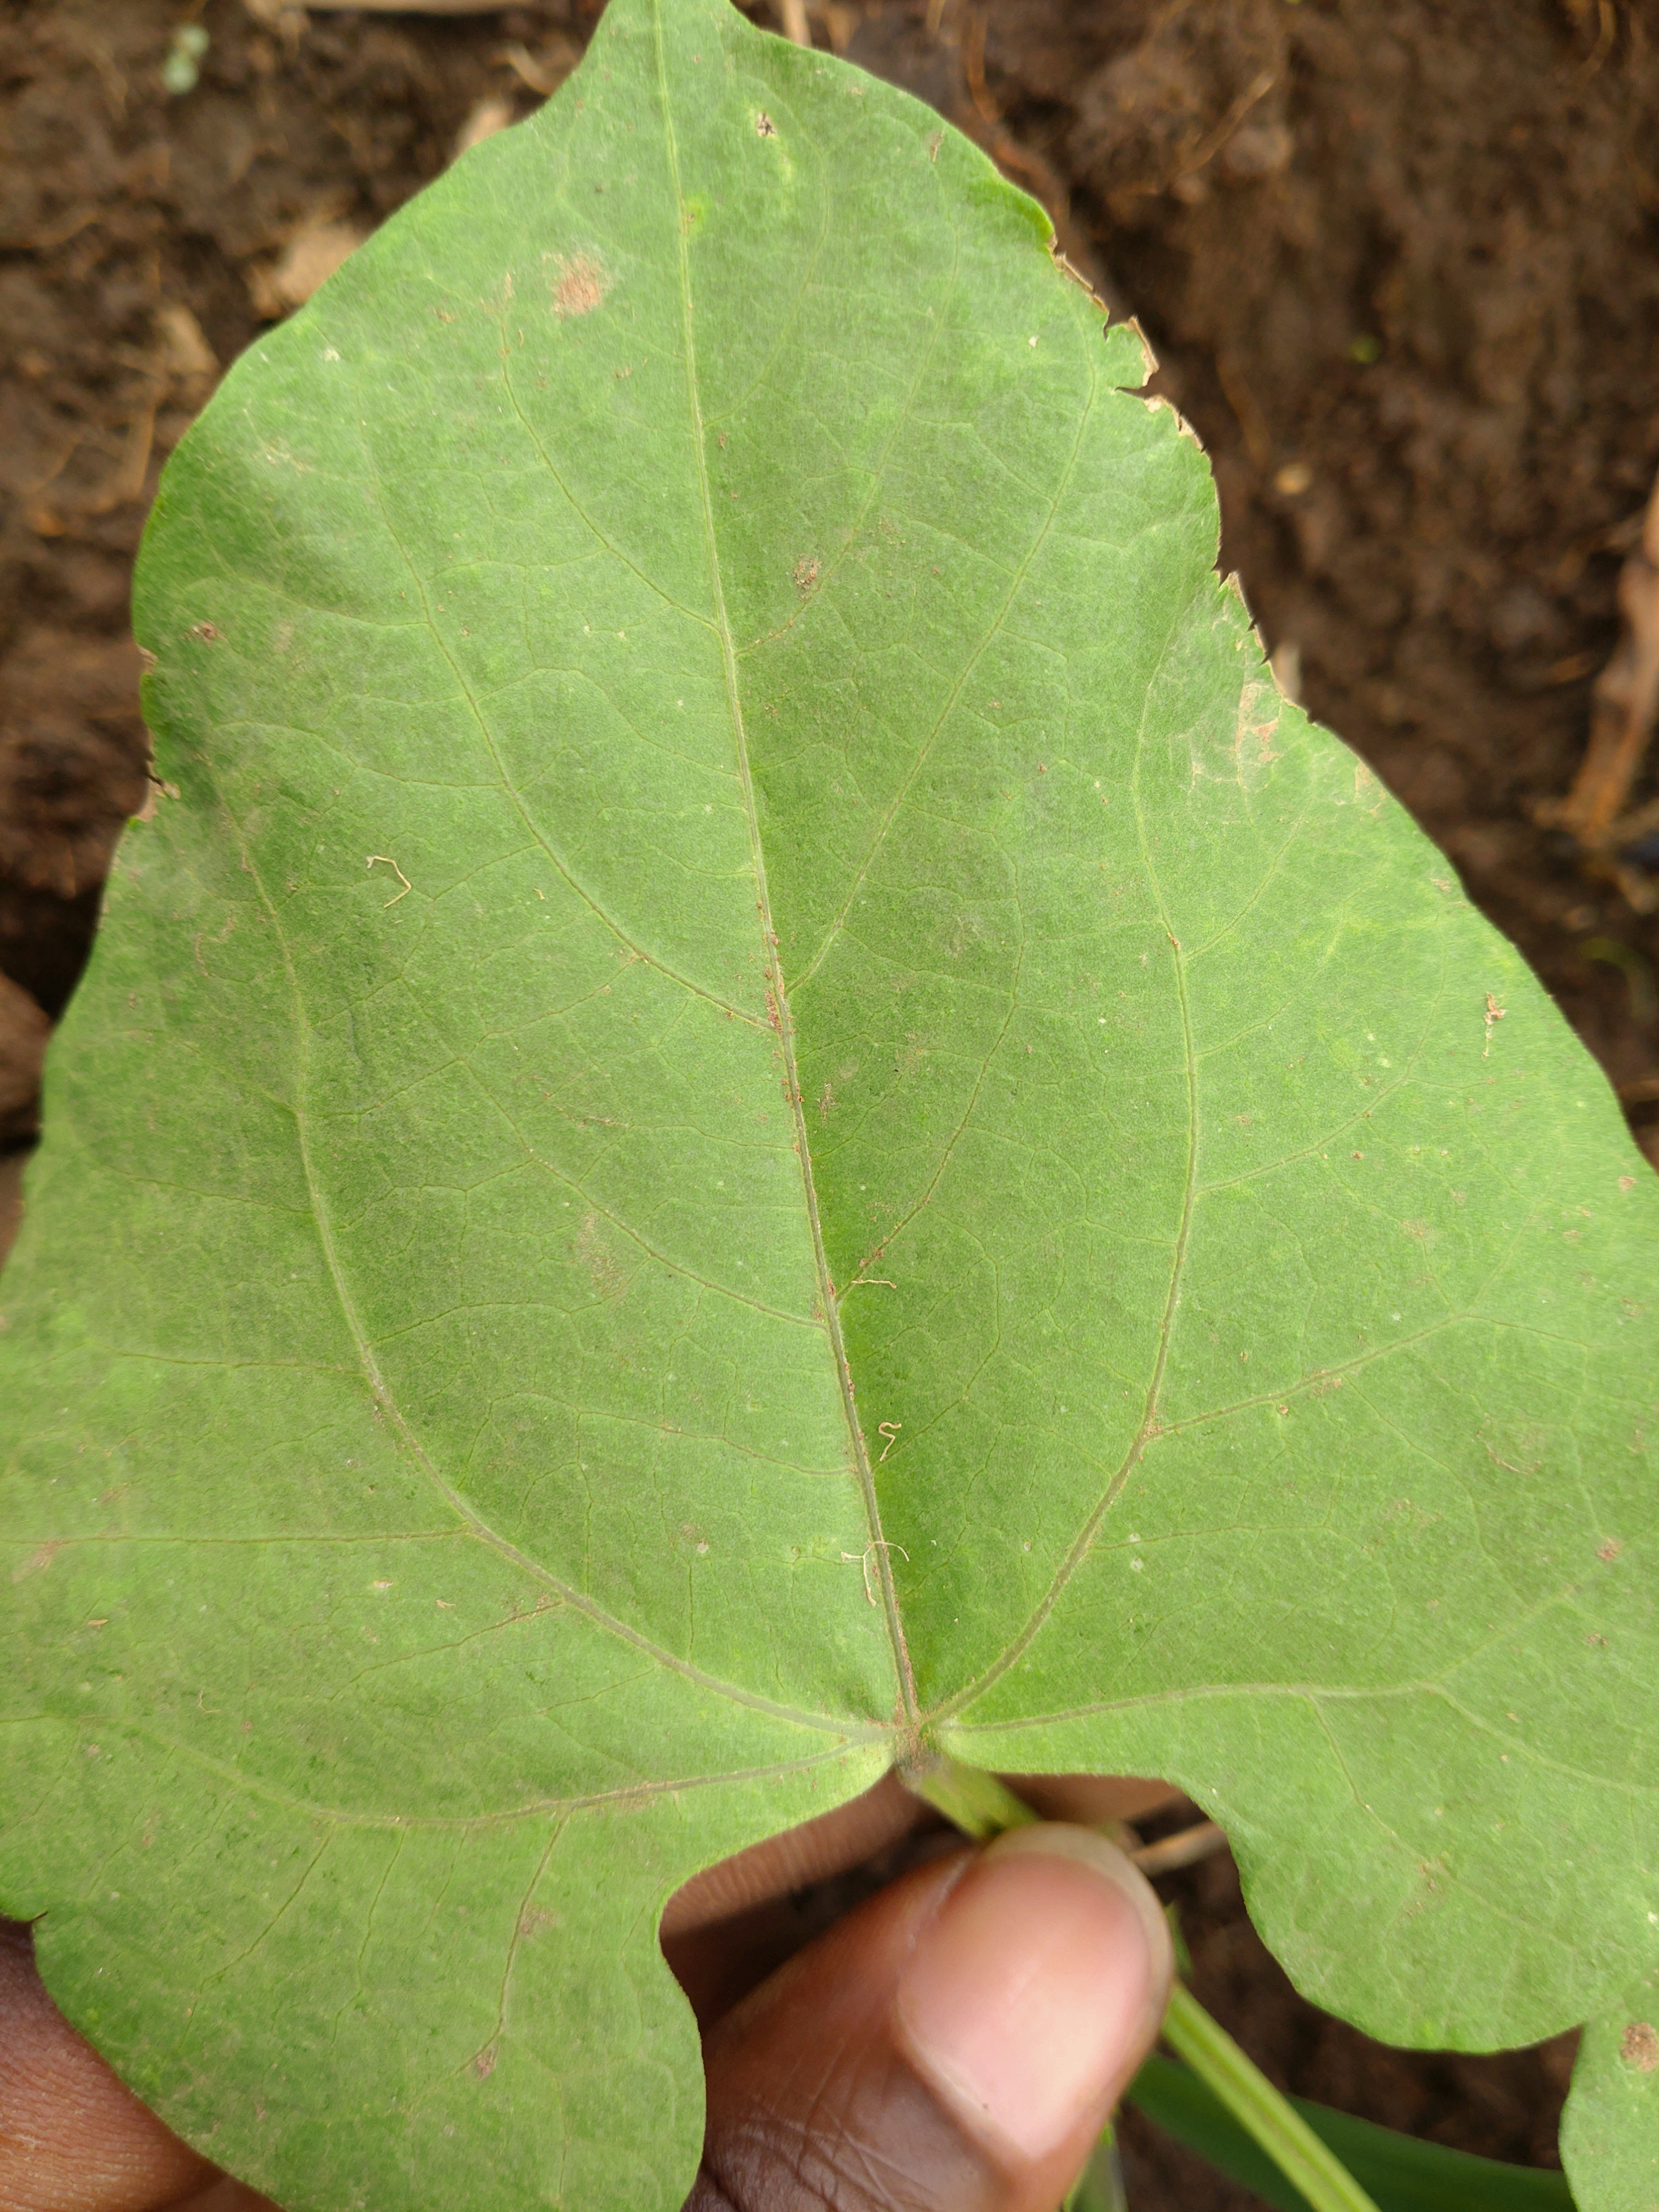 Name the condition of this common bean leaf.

healthy
